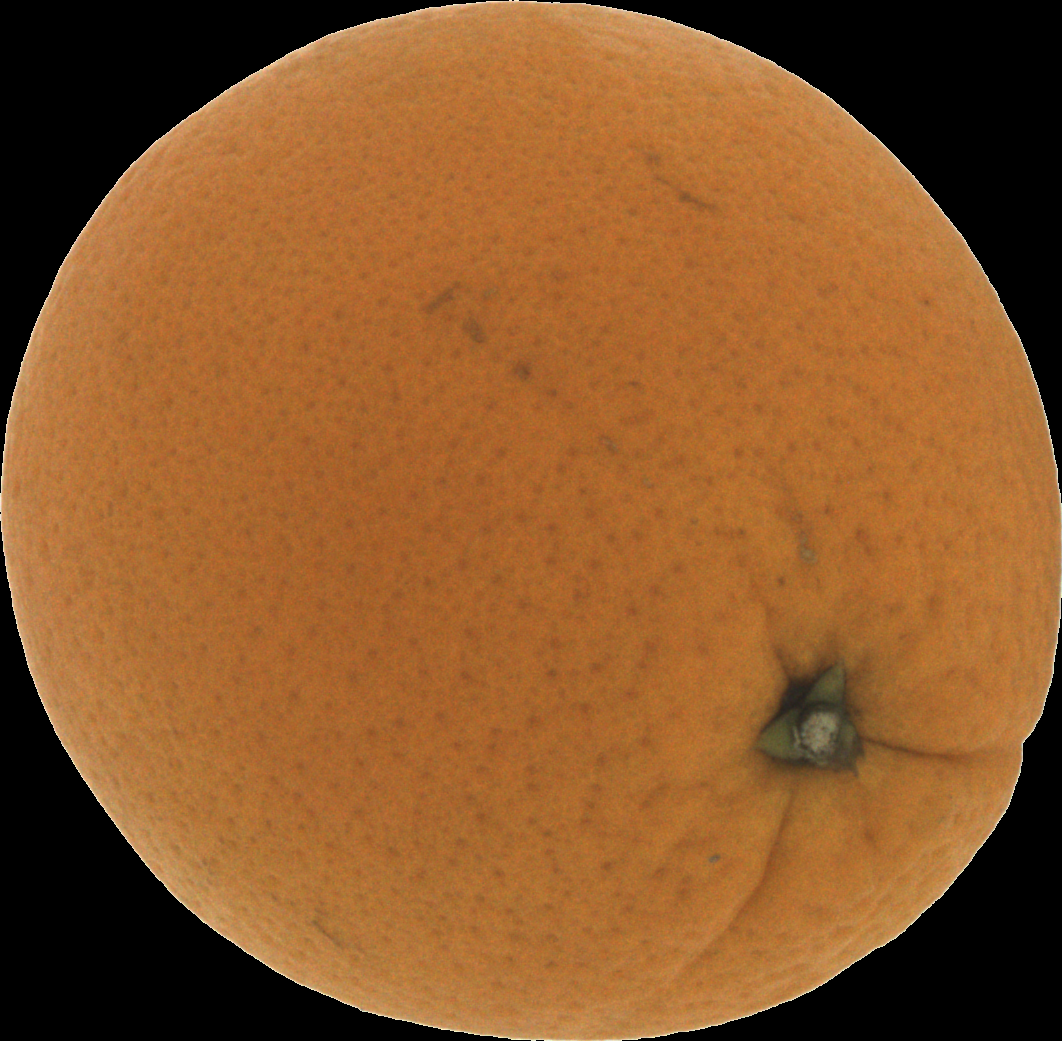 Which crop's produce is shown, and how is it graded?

orange, good
